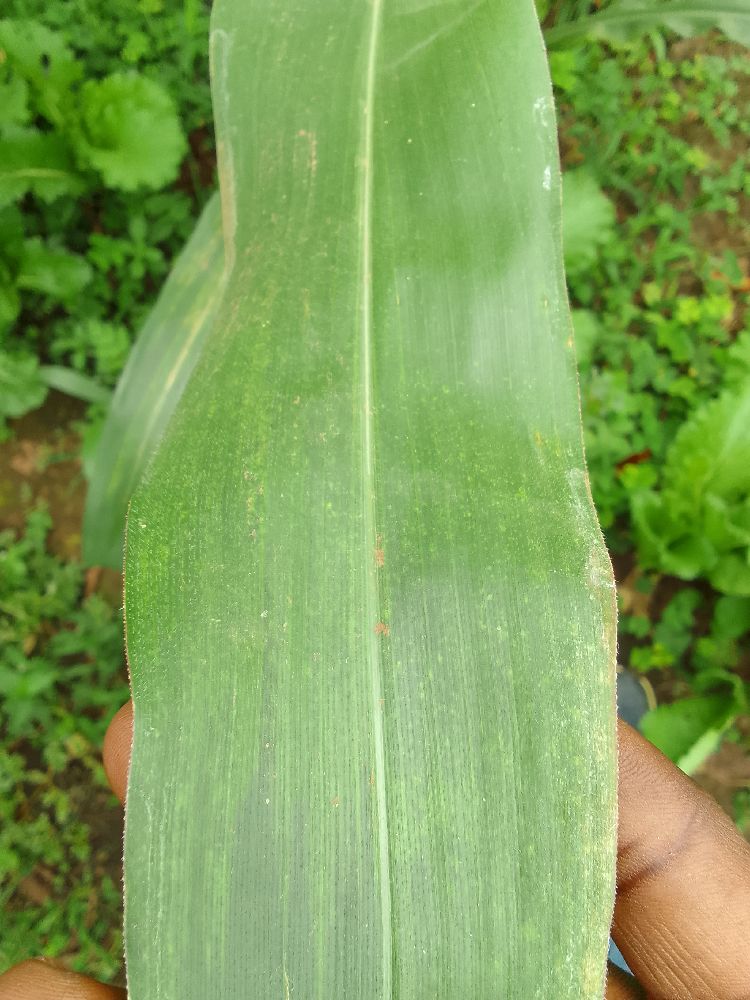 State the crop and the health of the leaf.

maize, healthy
